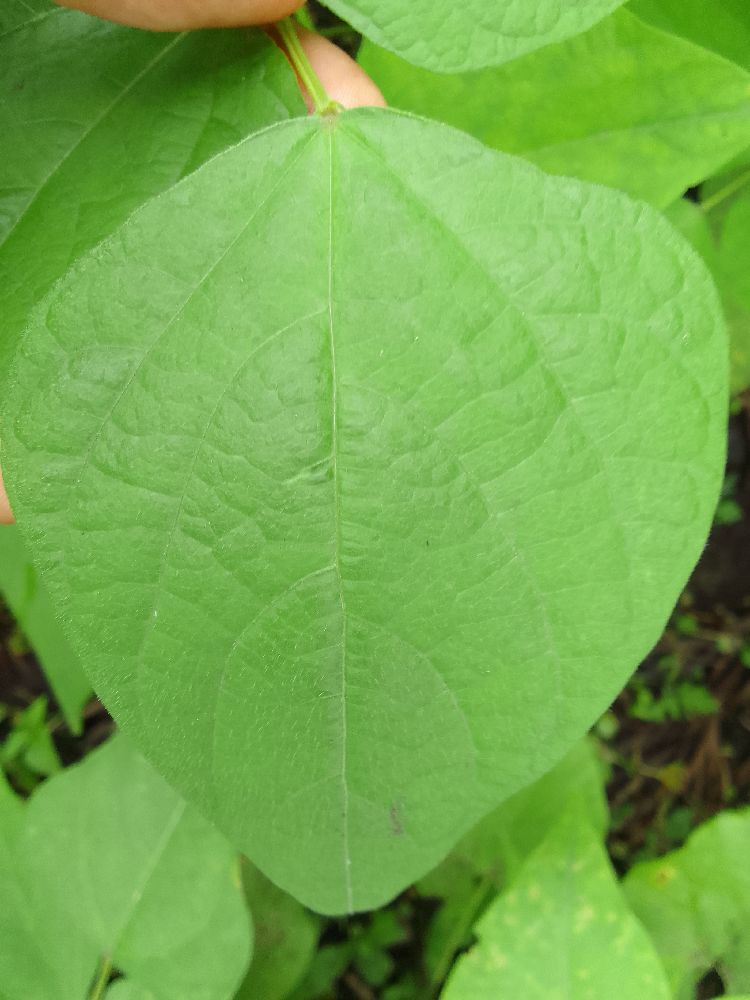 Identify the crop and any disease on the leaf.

common bean, healthy
